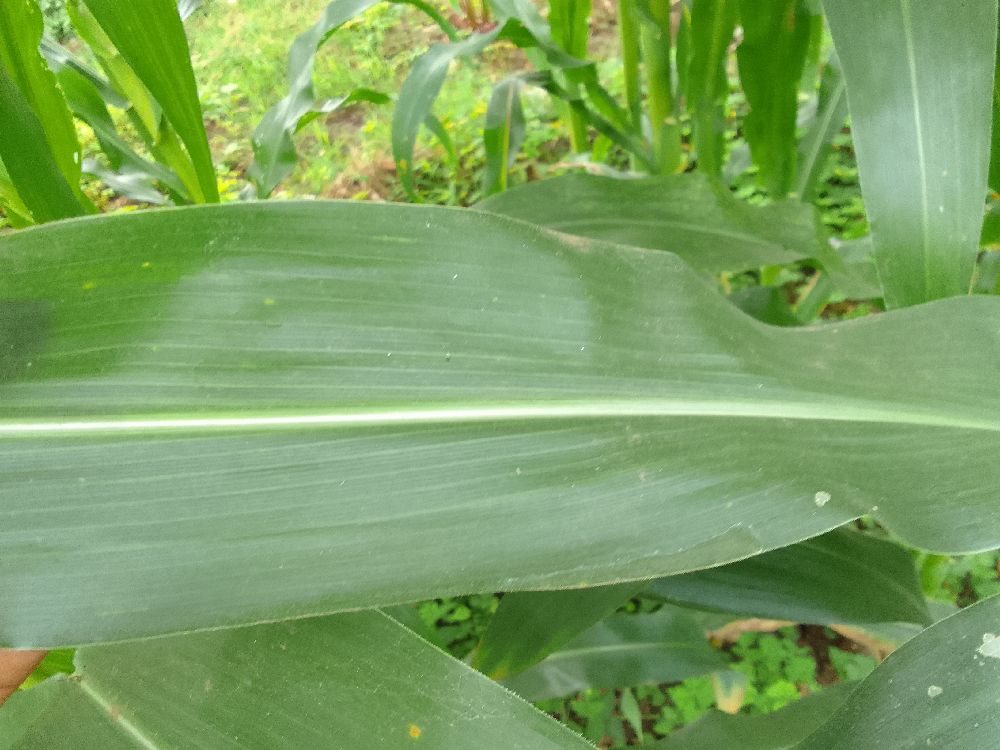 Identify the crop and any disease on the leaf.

maize, healthy
